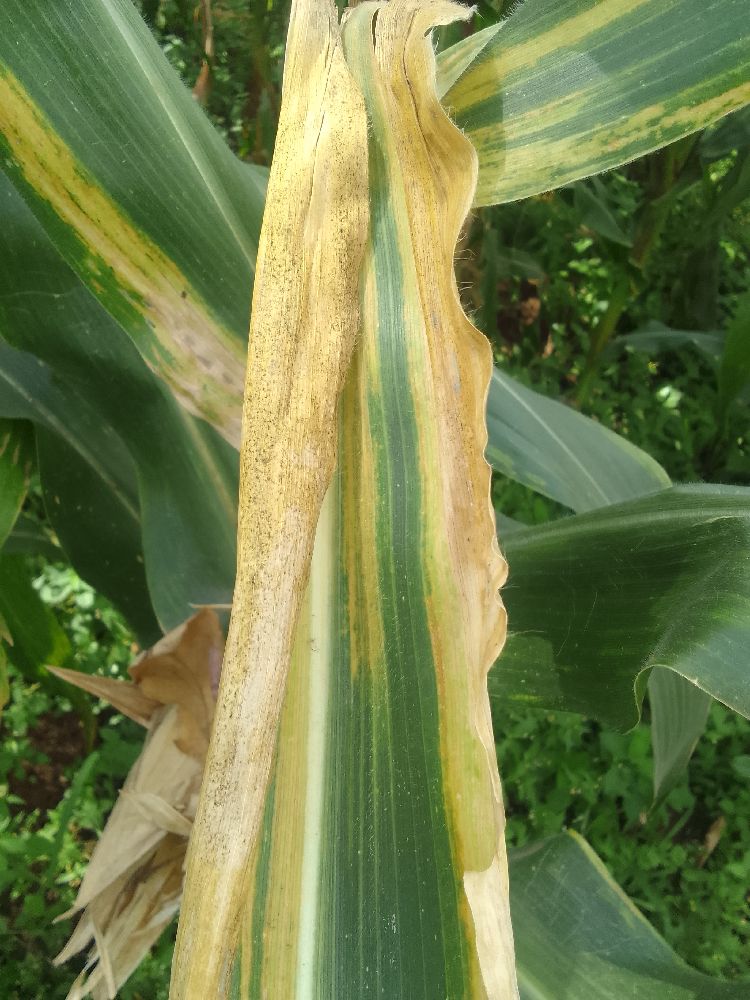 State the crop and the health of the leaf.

maize, maize lethal necrosis
